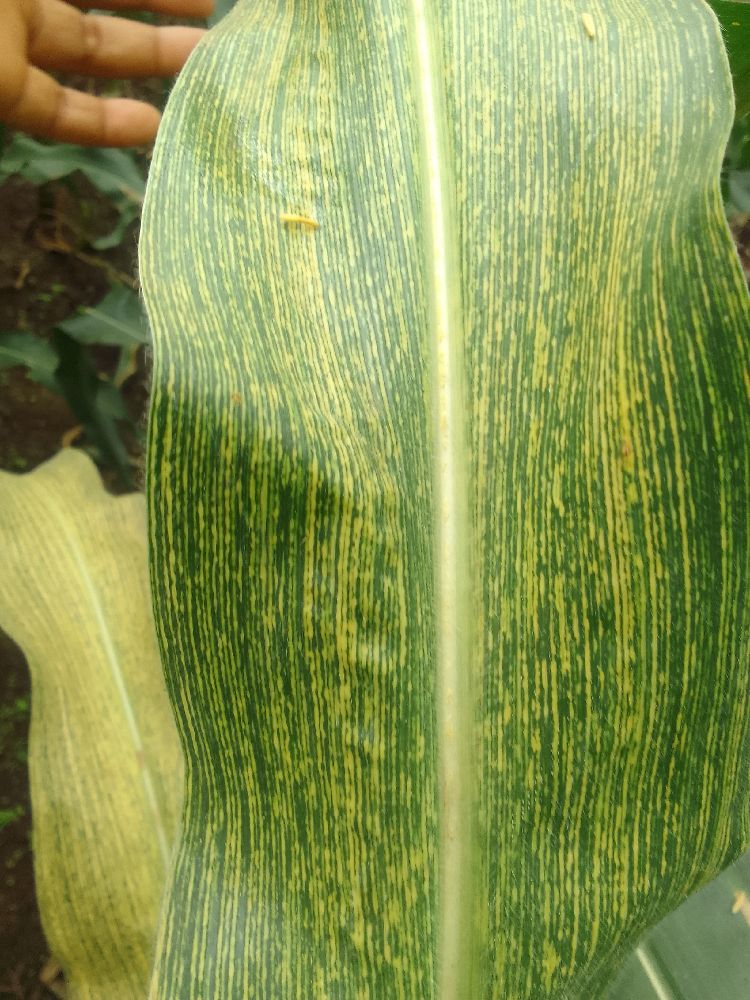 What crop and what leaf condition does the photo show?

maize, maize streak virus
